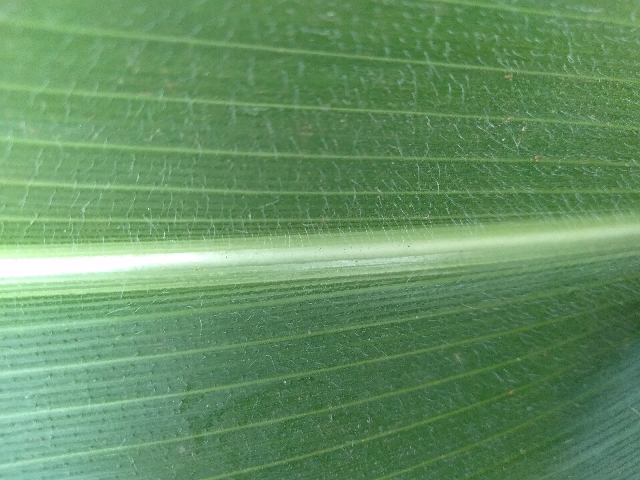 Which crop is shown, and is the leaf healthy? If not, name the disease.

maize, healthy
